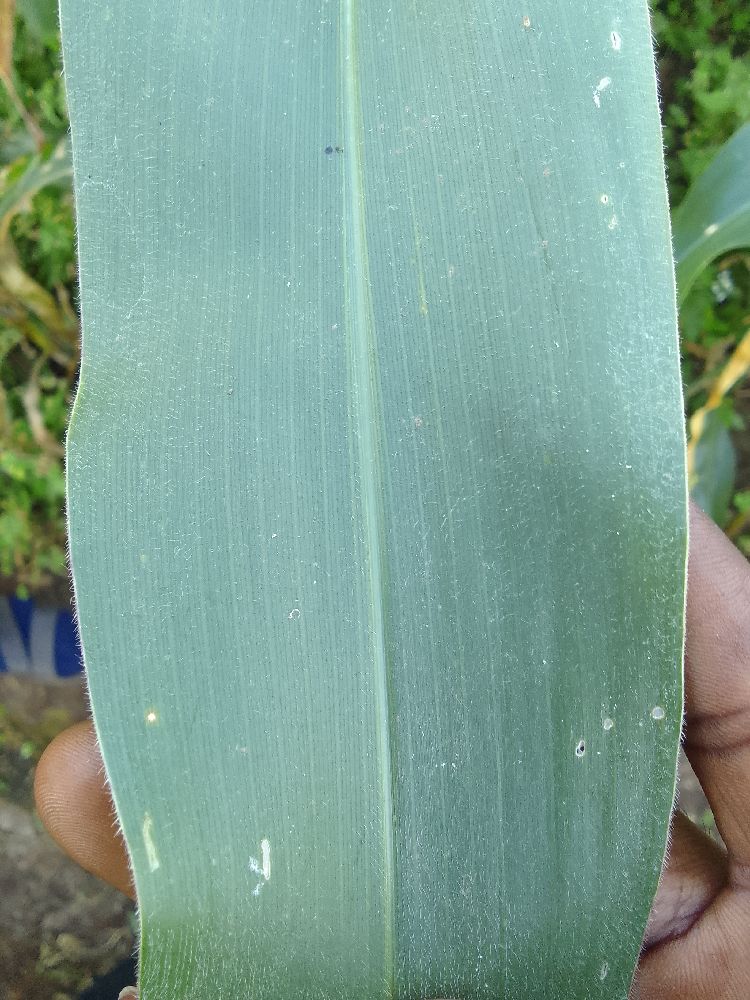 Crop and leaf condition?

maize, healthy
